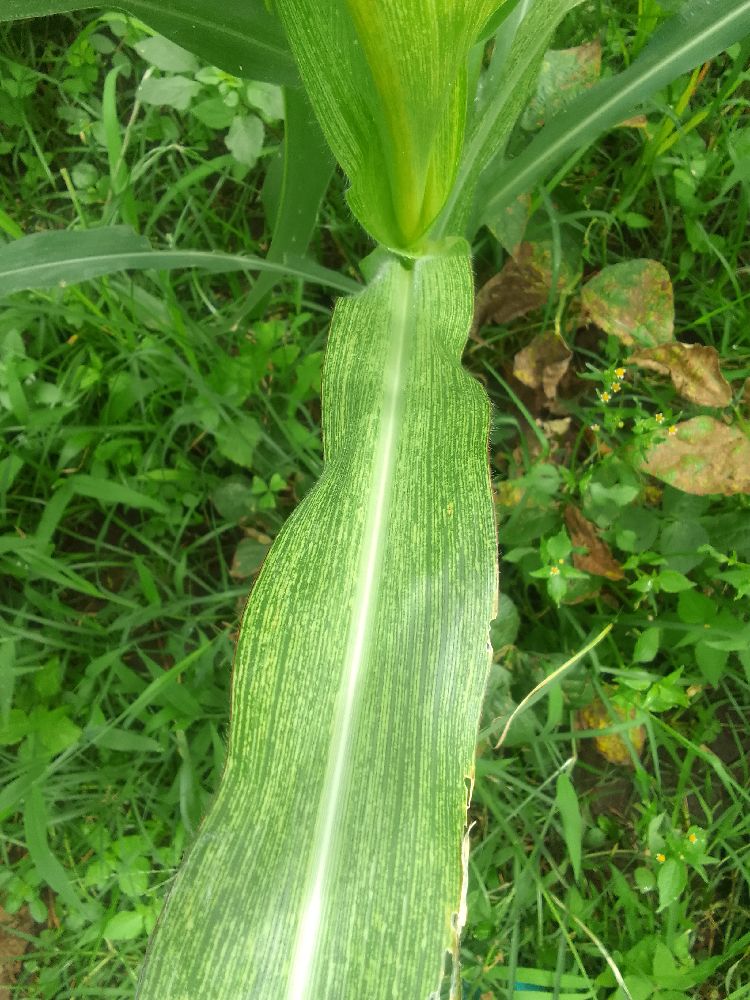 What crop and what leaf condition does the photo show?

maize, maize streak virus
